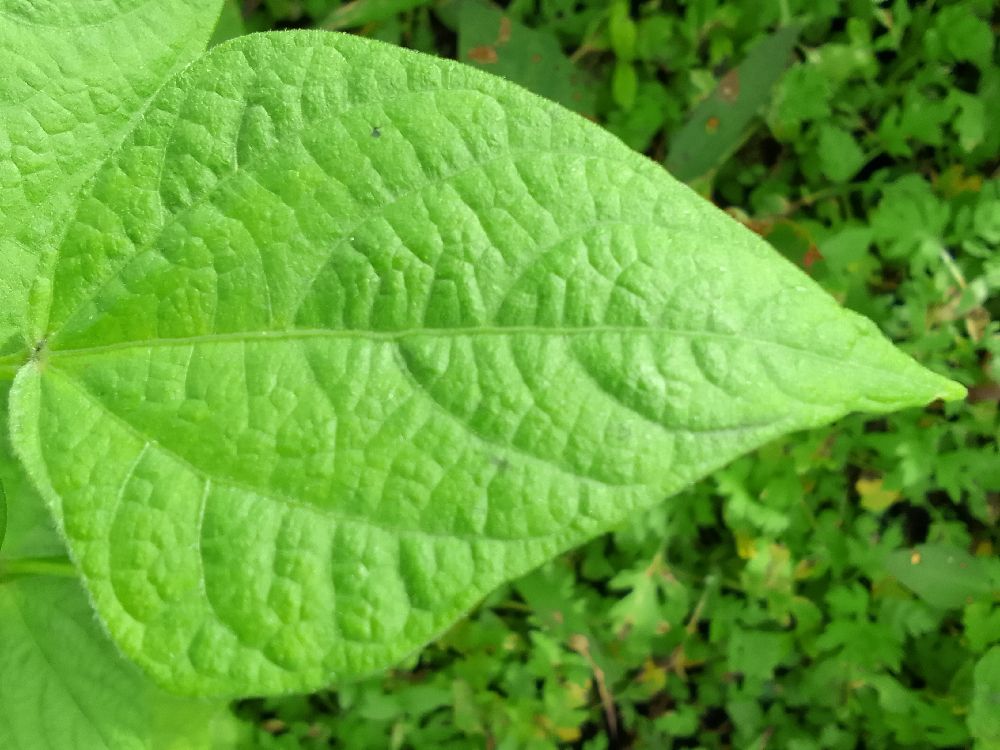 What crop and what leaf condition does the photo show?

common bean, healthy
